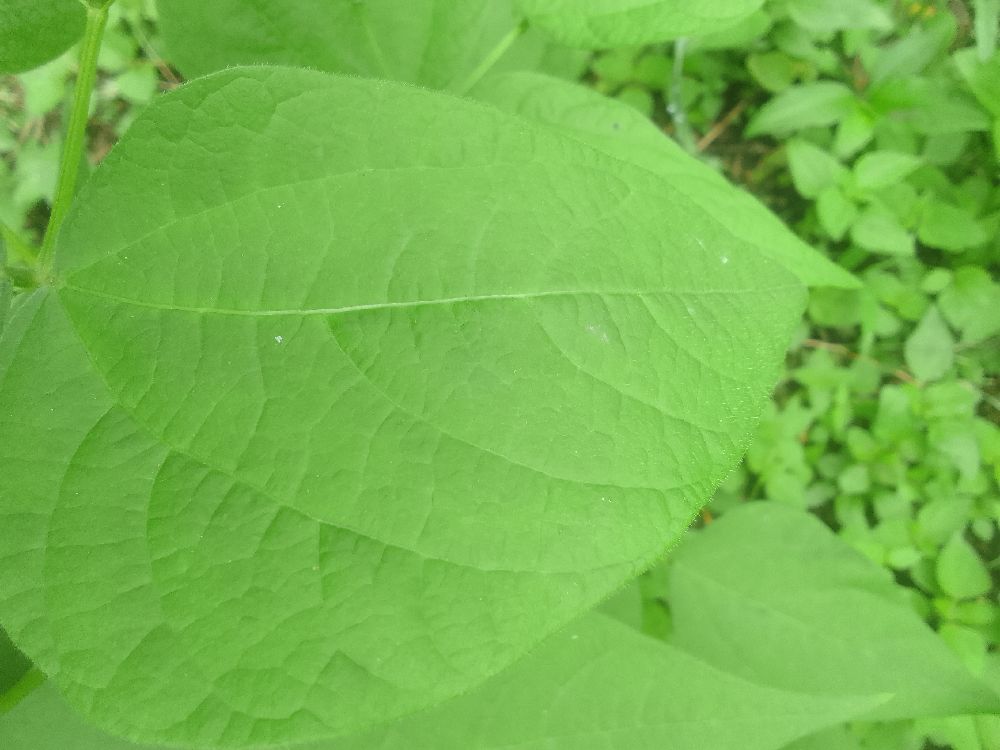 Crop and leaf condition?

common bean, healthy
